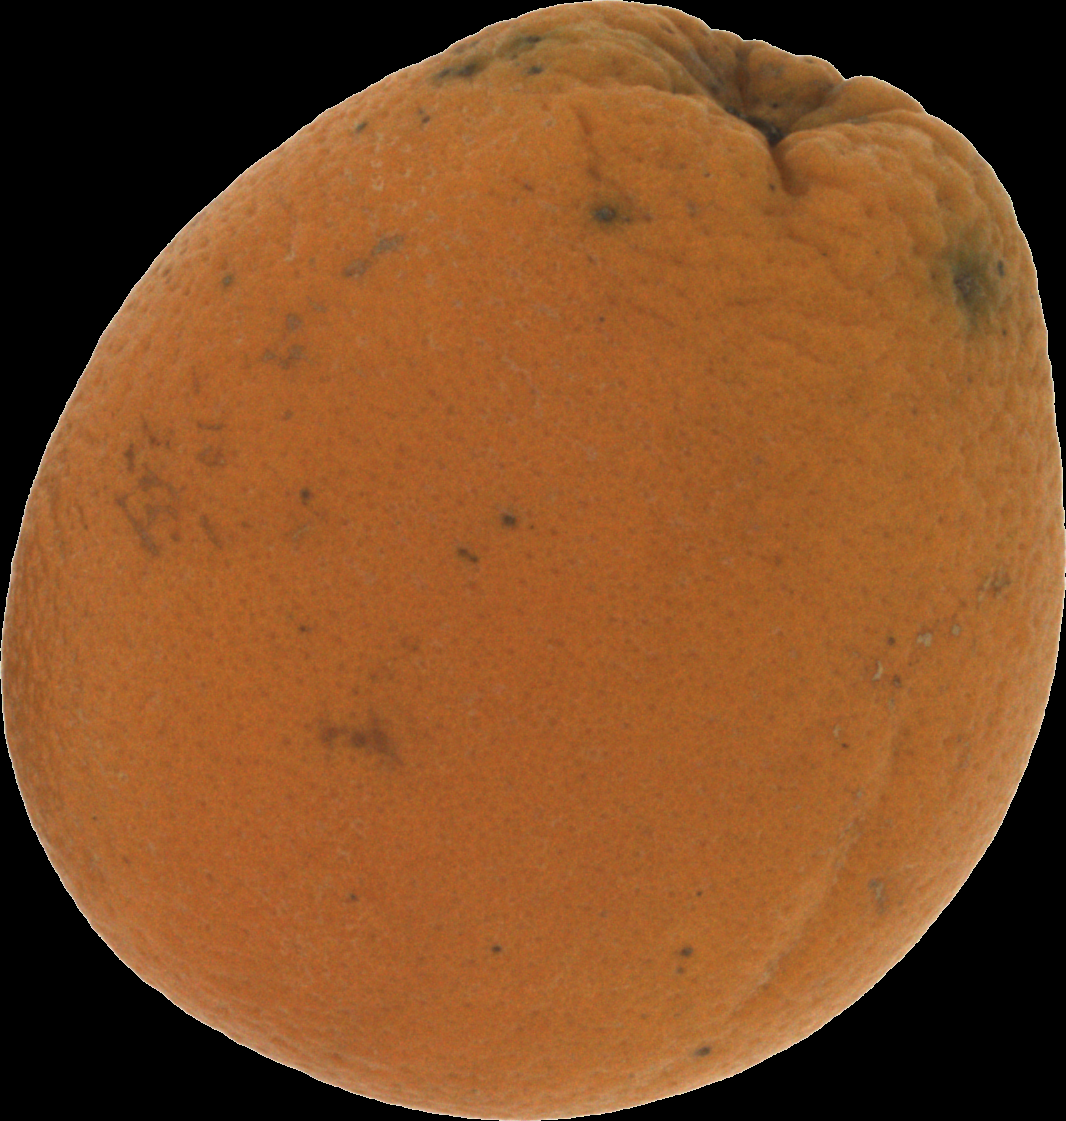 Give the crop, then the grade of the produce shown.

orange, bad
